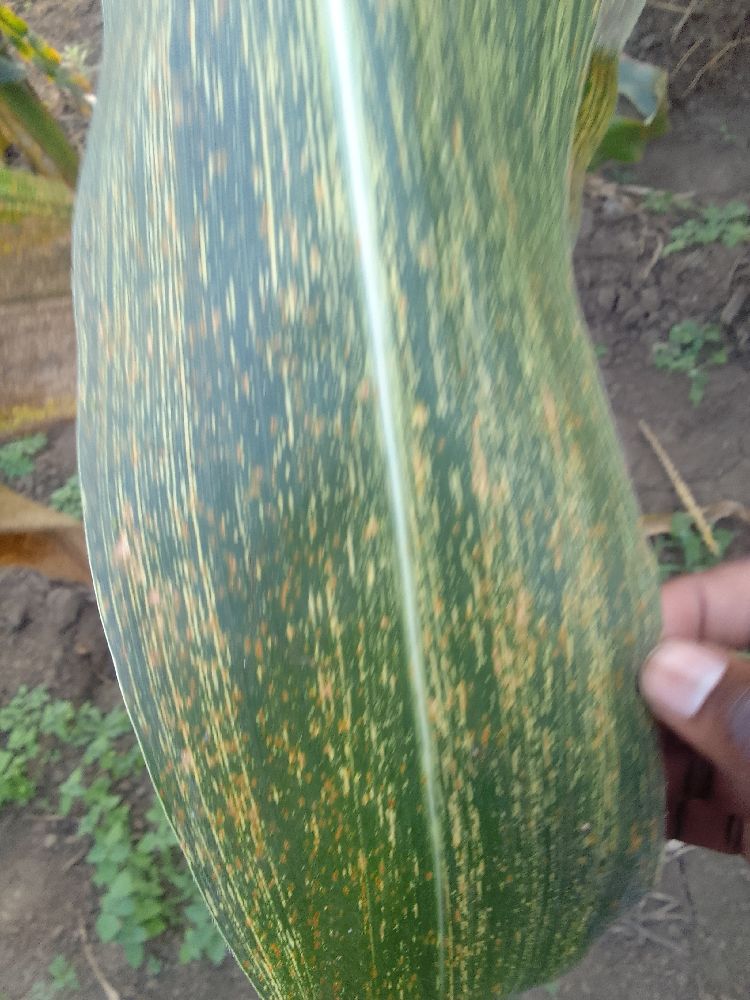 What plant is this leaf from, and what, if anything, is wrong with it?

maize, maize streak virus
